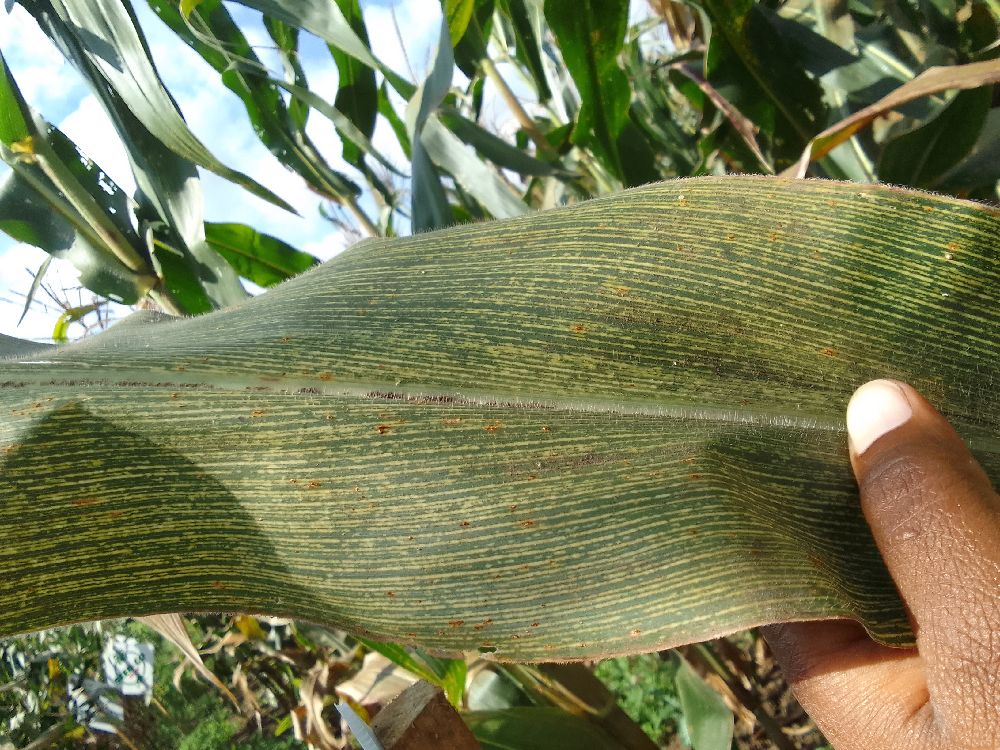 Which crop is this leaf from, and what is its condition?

maize, maize streak virus
